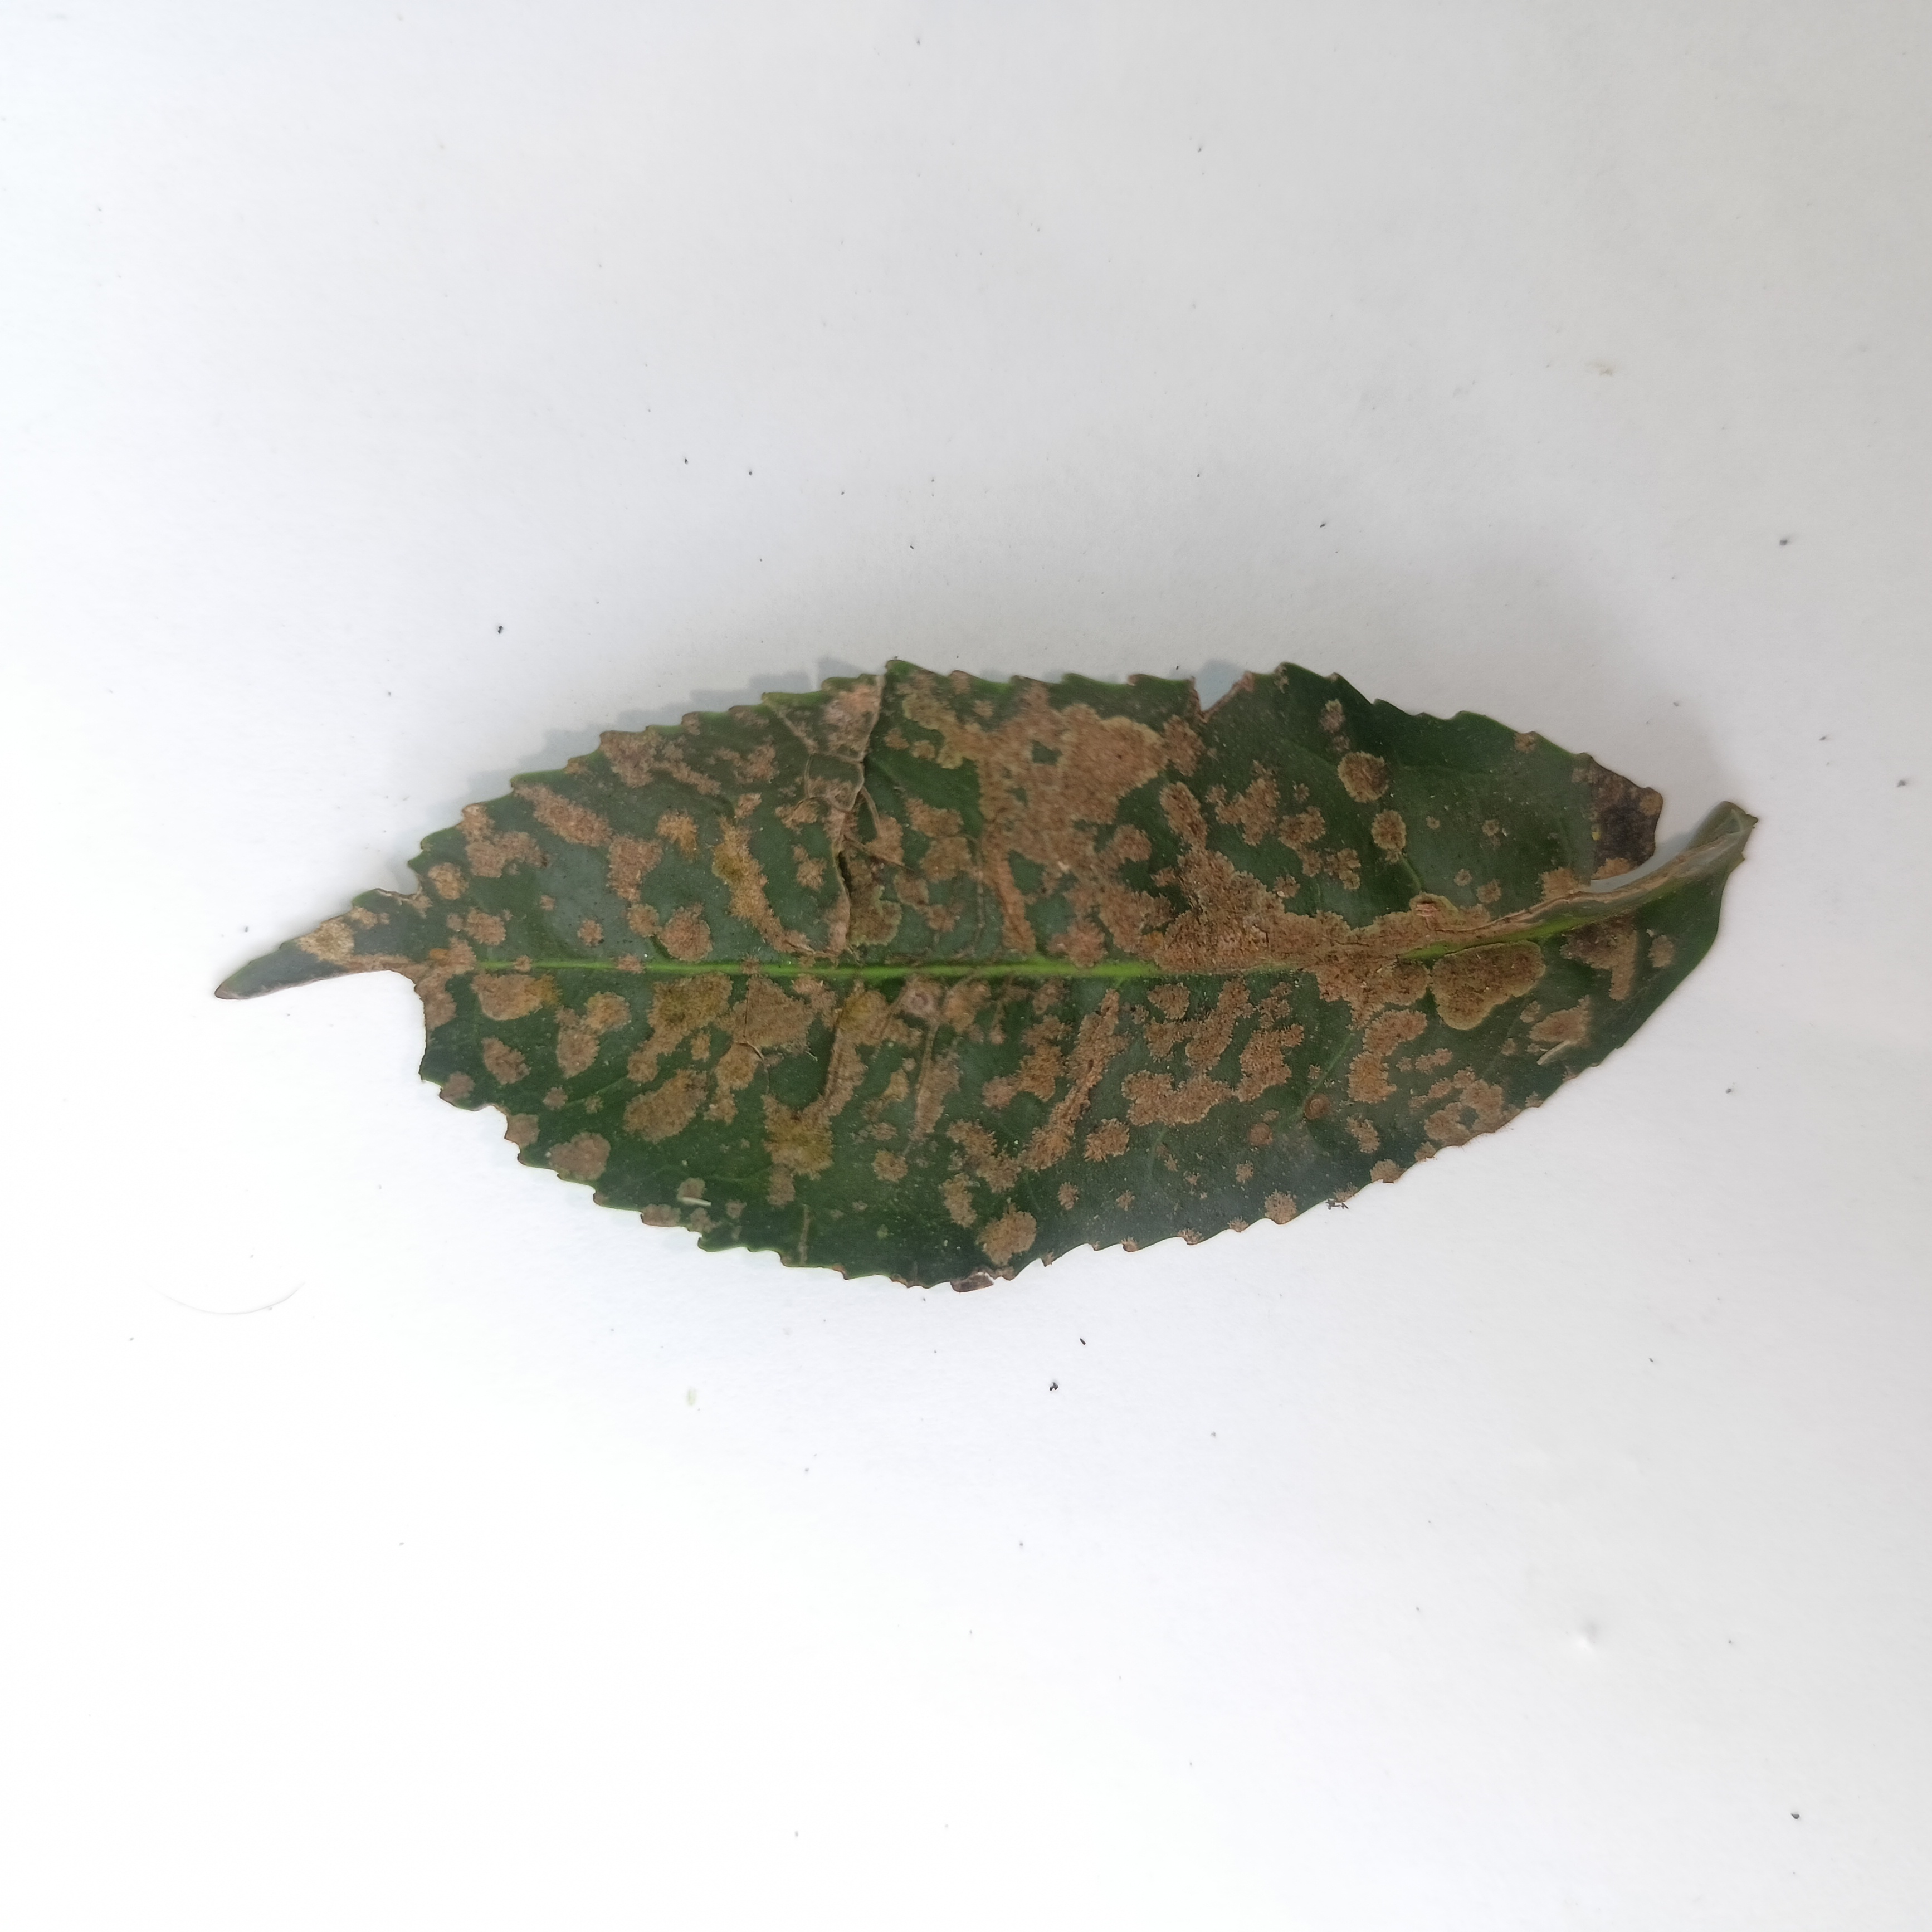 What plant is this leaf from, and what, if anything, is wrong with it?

tea, algal leaf
